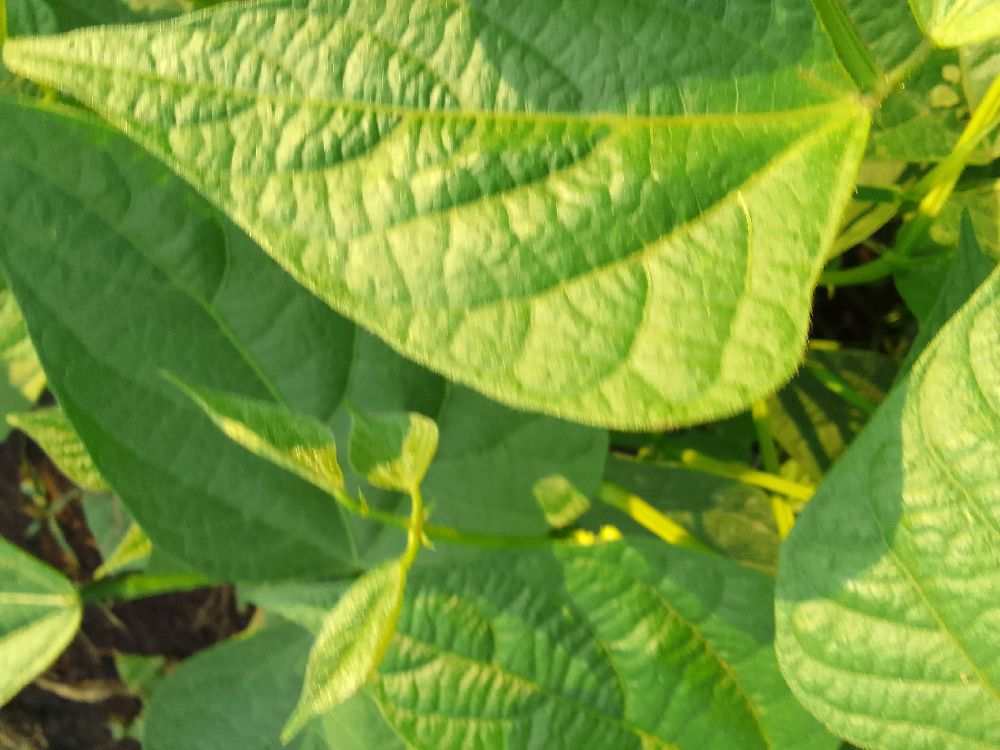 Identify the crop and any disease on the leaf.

common bean, healthy
